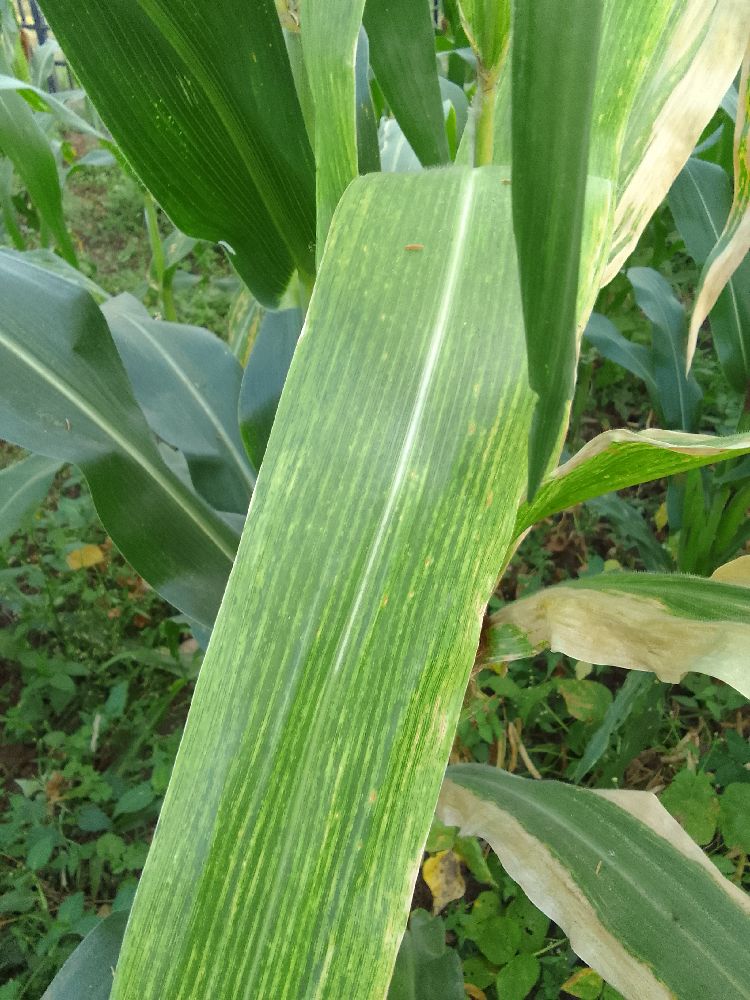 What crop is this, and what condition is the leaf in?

maize, maize lethal necrosis
